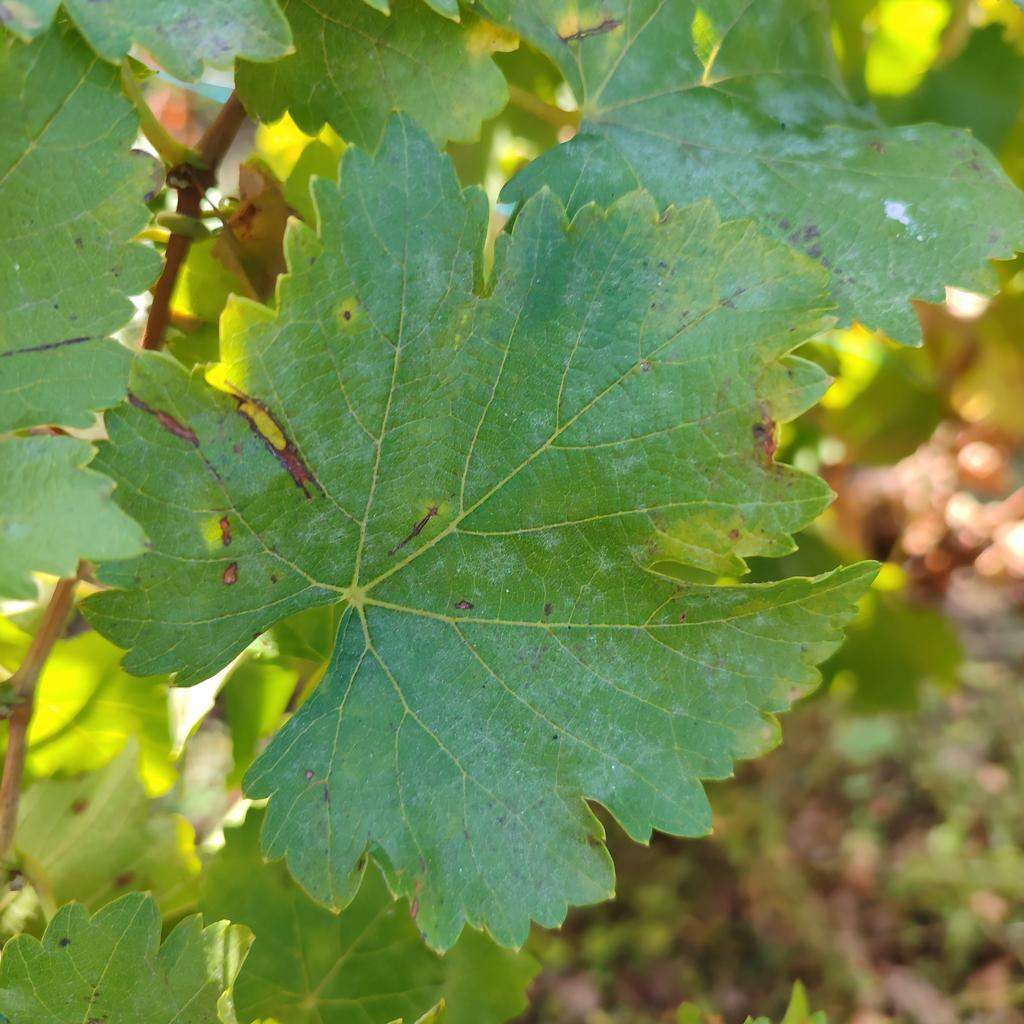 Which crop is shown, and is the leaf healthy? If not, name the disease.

grapevine, powdery mildew
